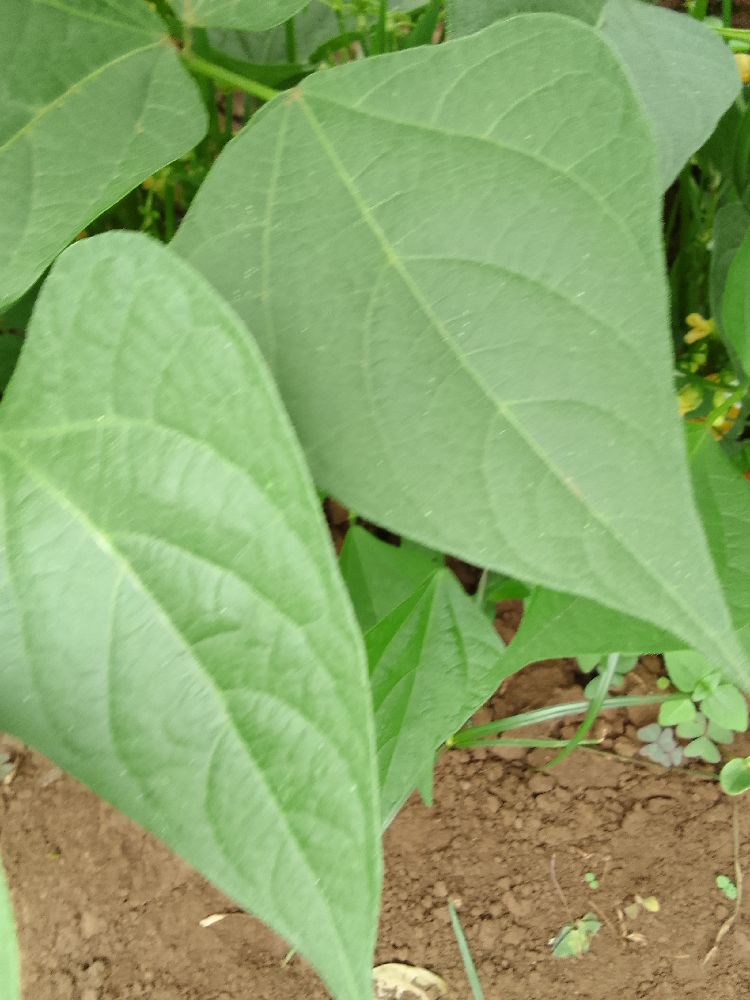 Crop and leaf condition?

common bean, healthy
